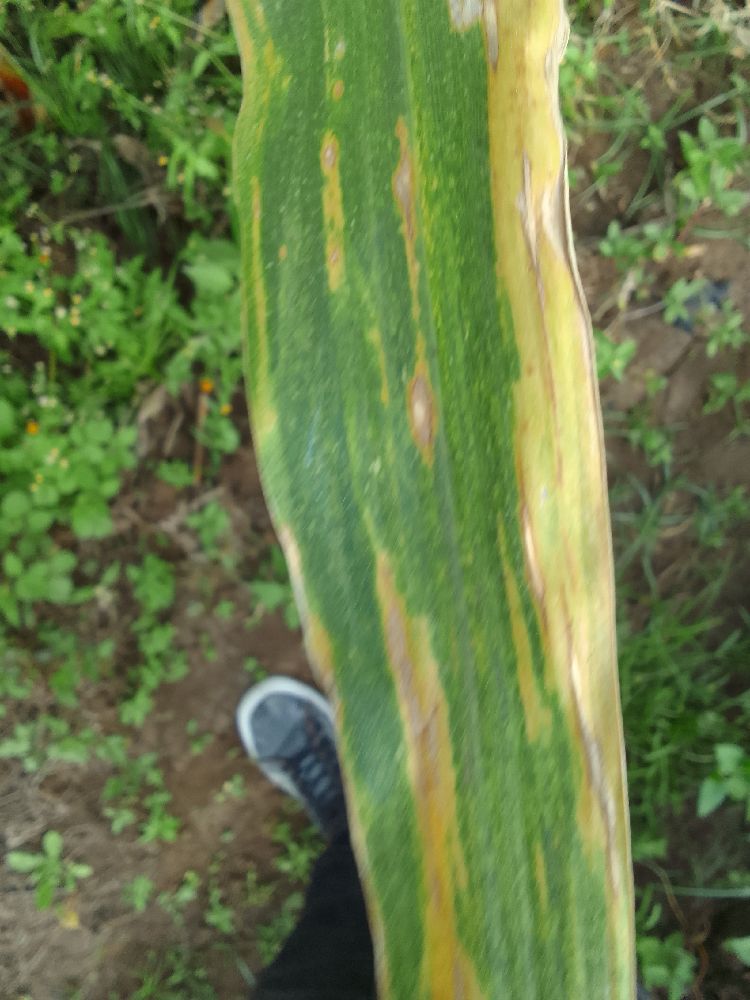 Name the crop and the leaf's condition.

maize, maize lethal necrosis
